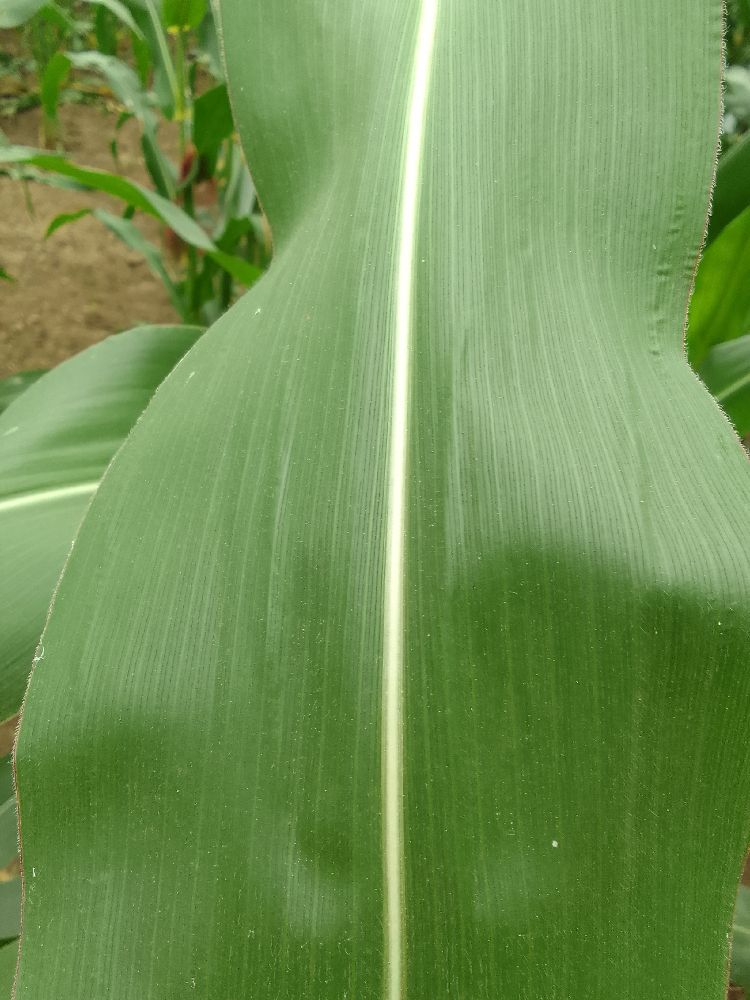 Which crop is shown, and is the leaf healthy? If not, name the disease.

maize, healthy
